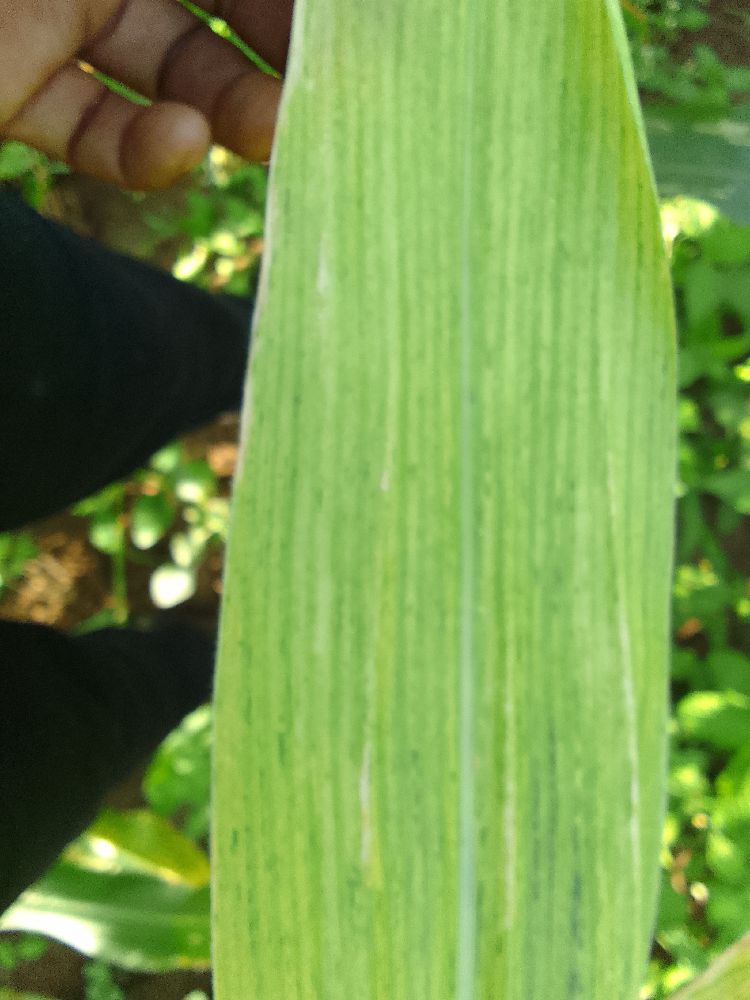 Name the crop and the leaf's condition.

maize, maize lethal necrosis
